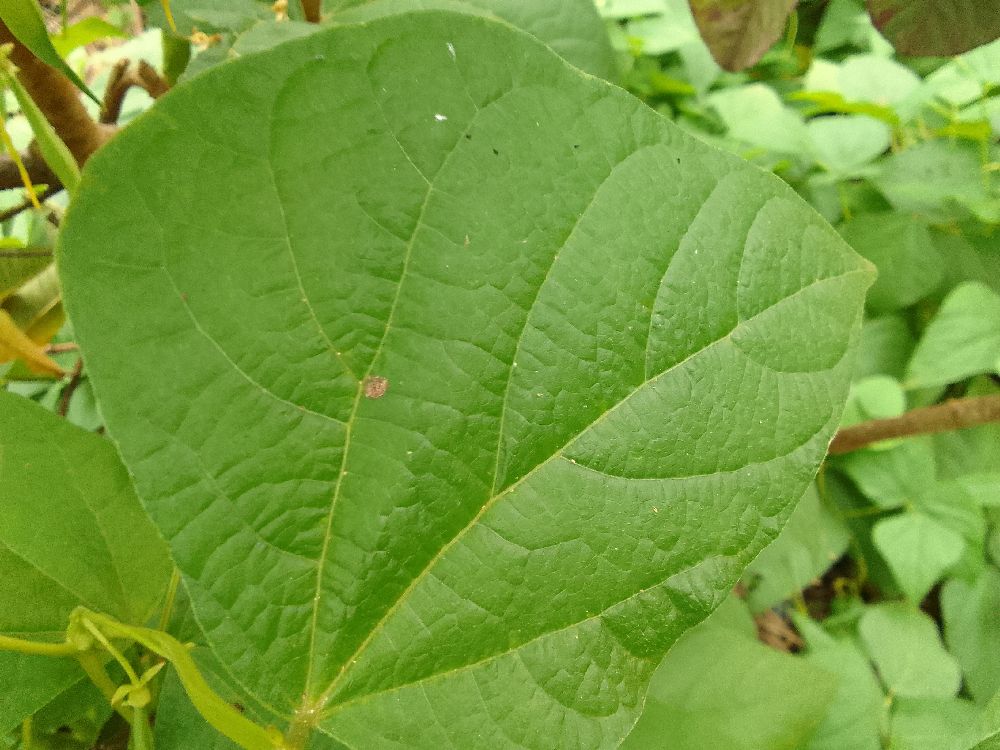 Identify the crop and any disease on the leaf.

common bean, healthy
